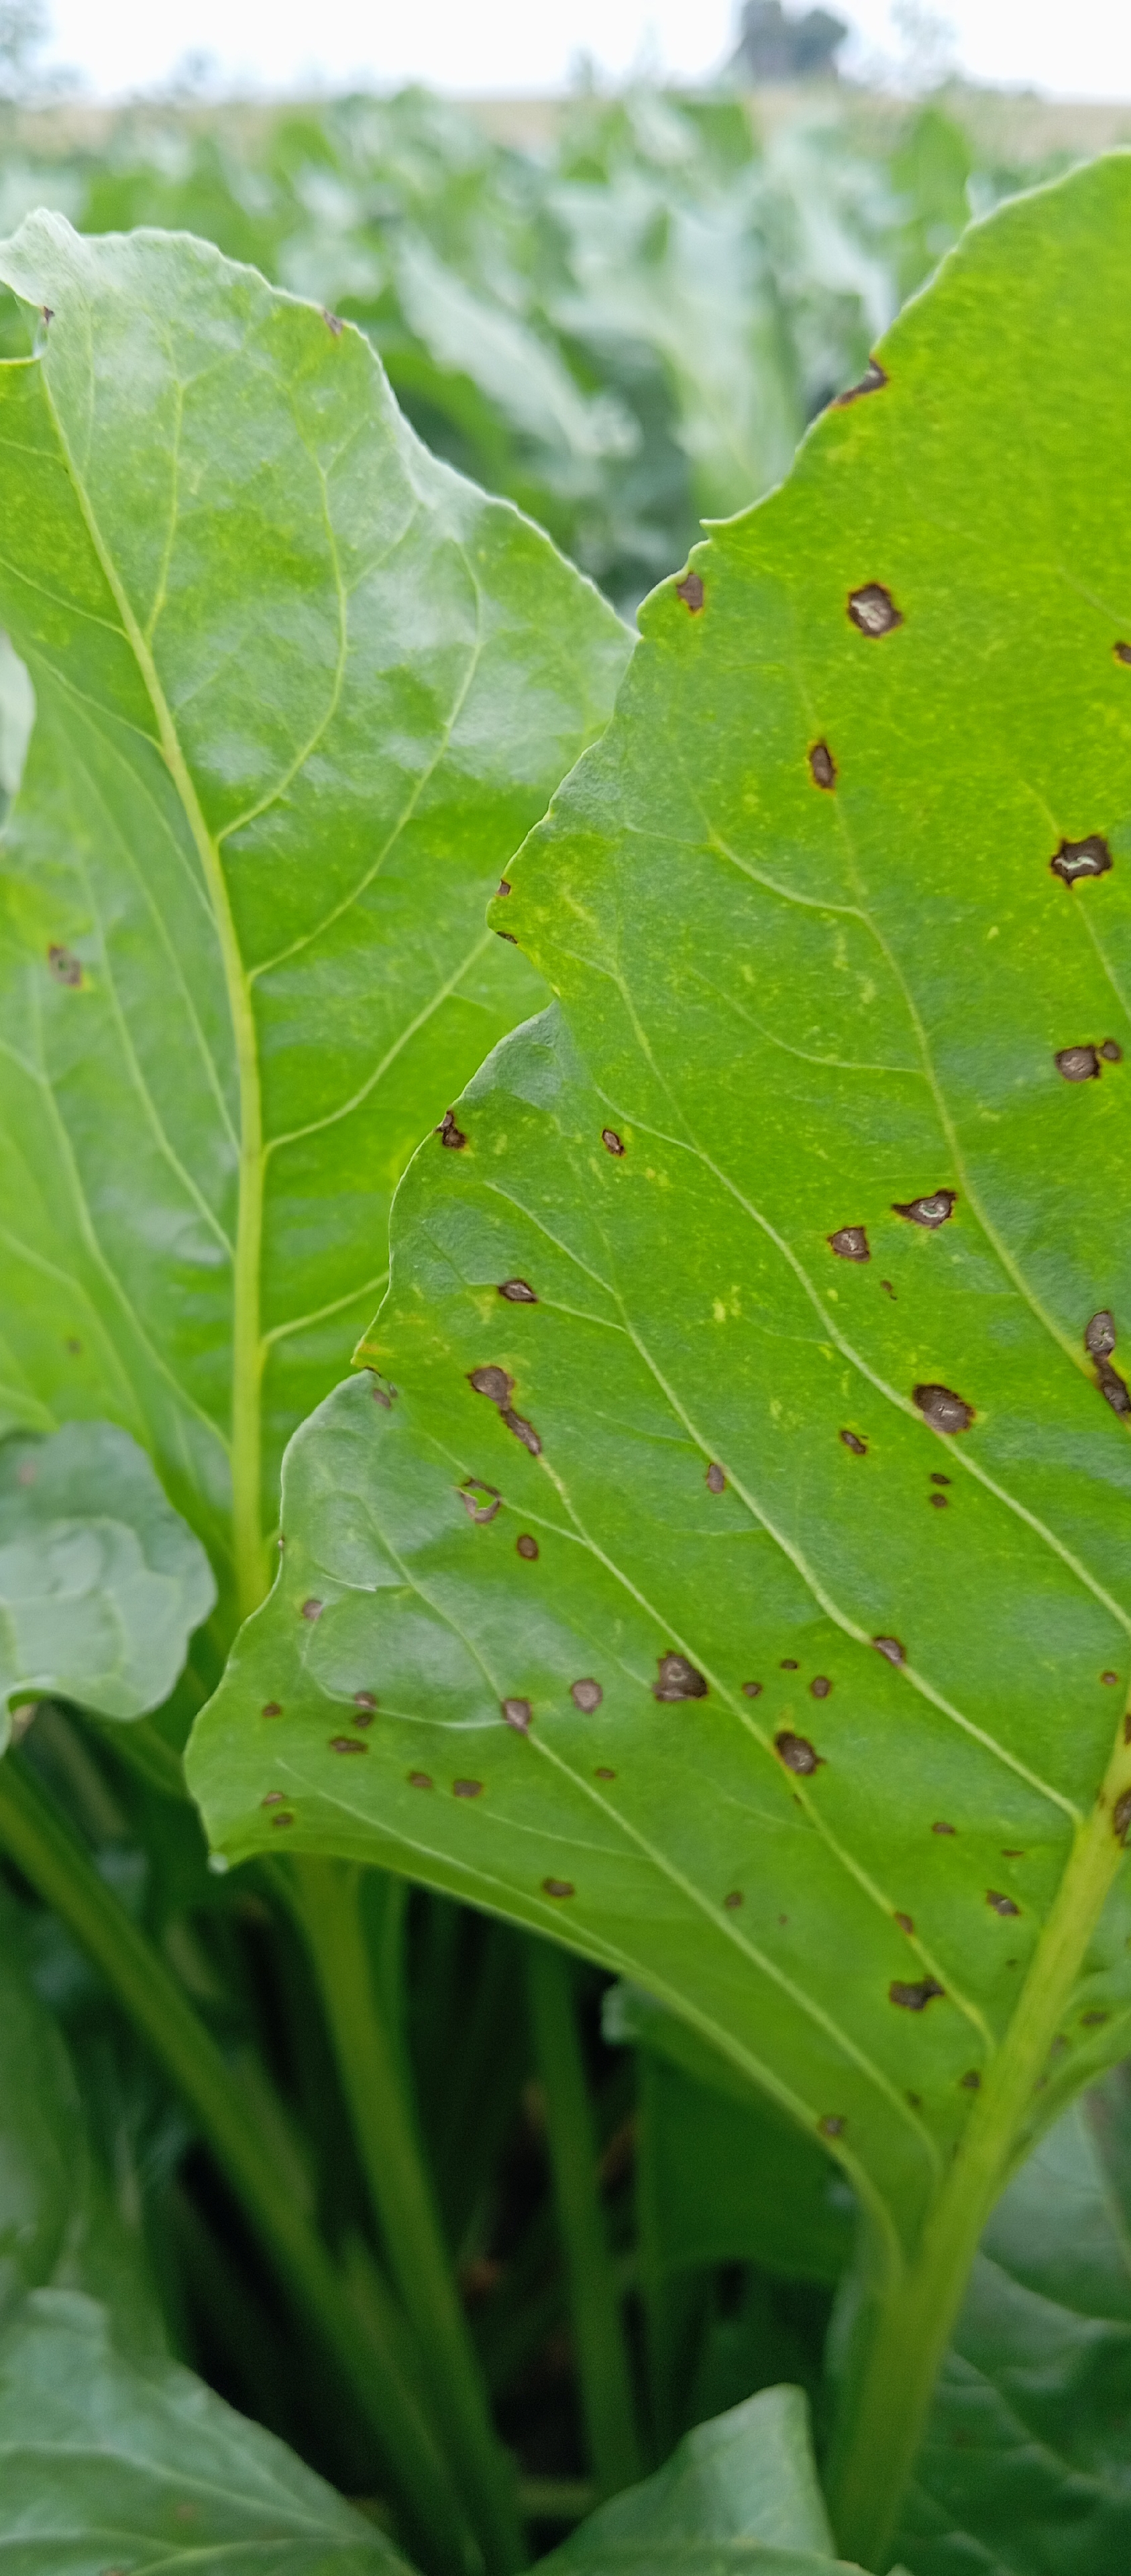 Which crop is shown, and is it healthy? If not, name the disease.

beet, cercospora
